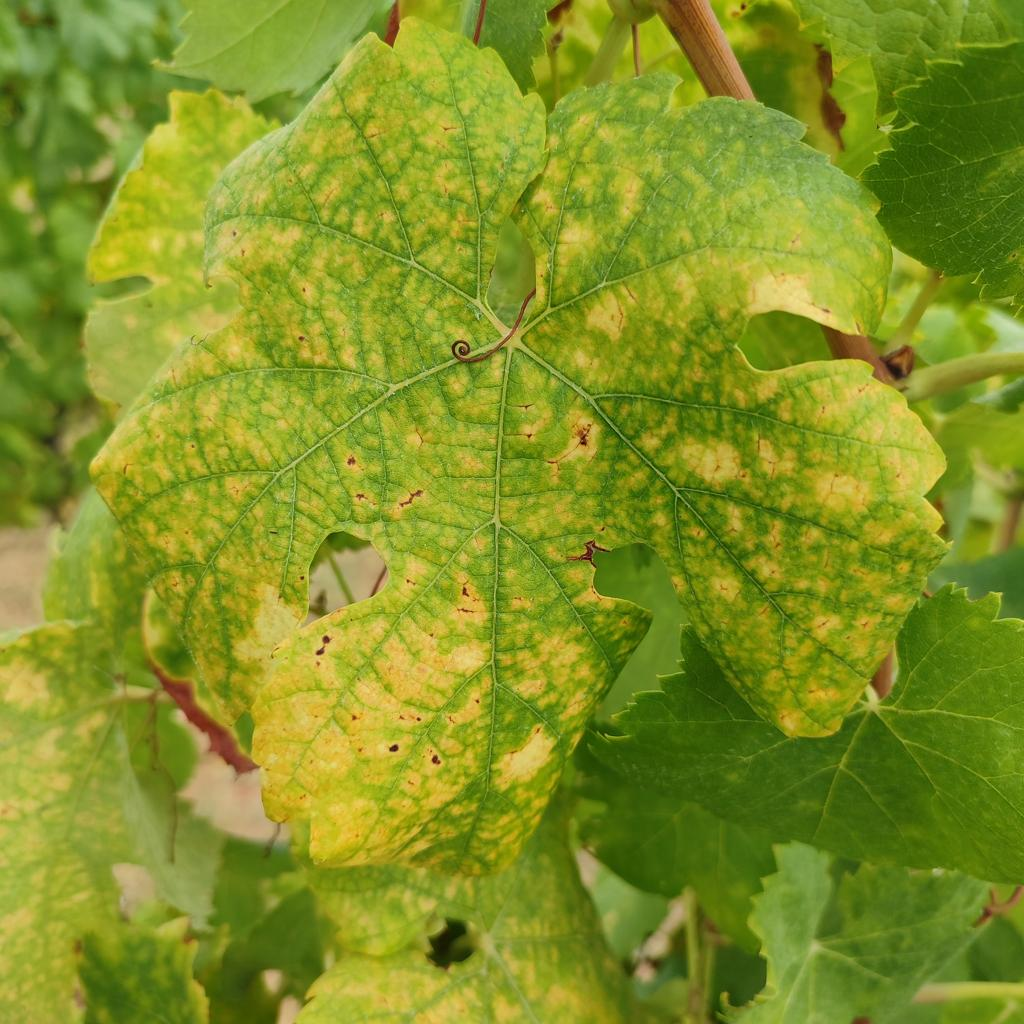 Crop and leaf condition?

grapevine, esca complex
